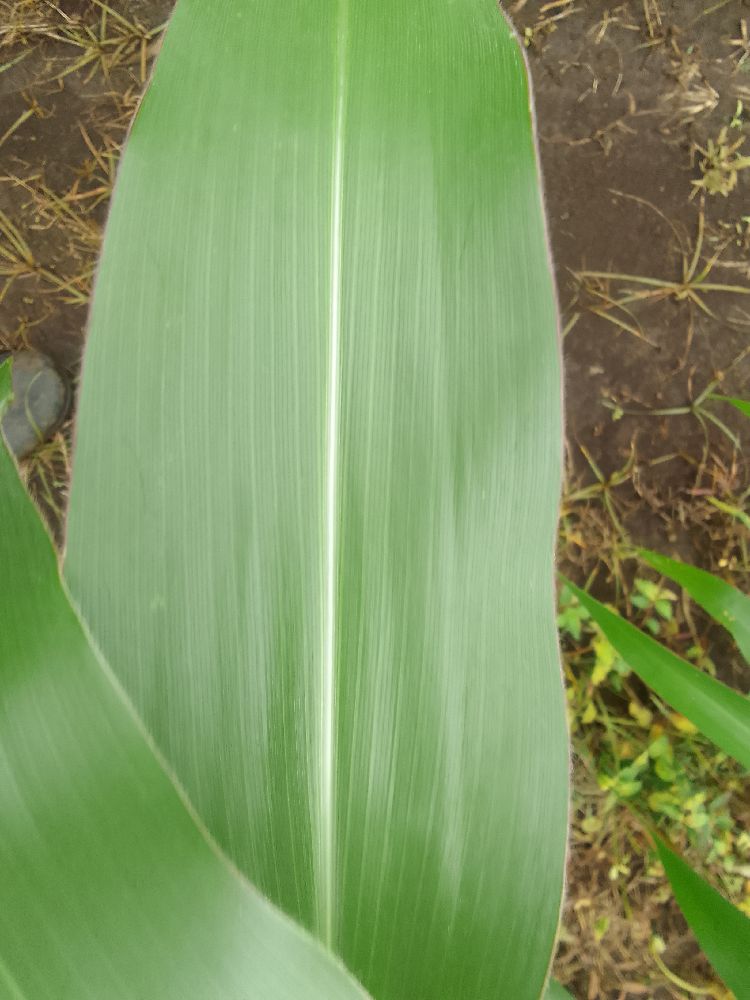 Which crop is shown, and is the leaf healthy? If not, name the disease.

maize, healthy
